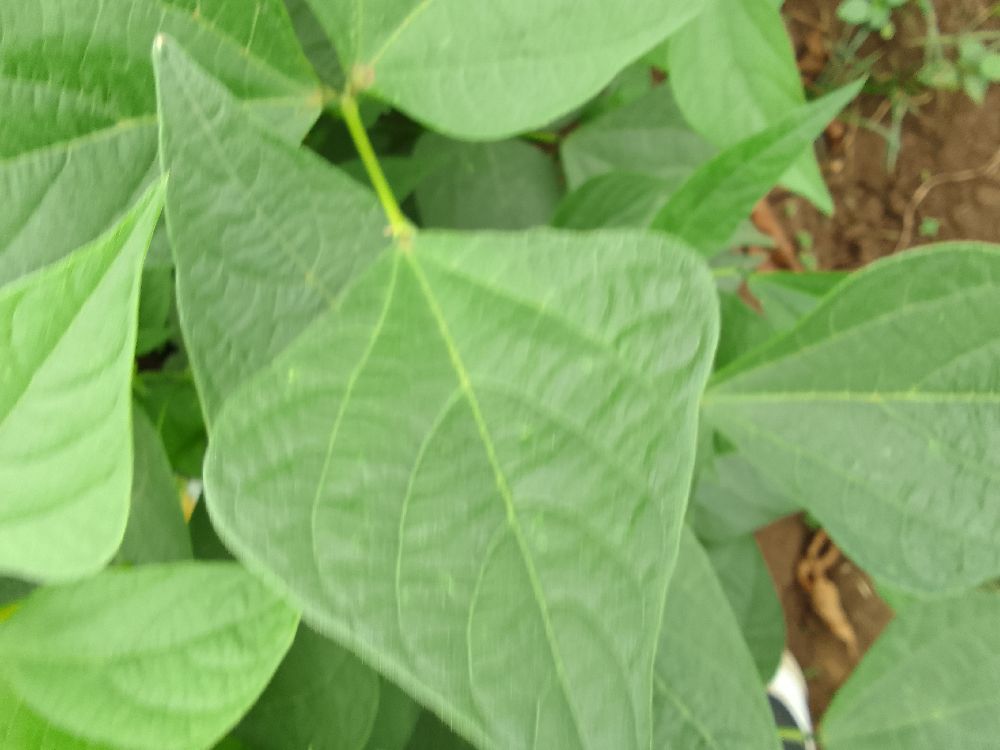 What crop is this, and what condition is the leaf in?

common bean, healthy
